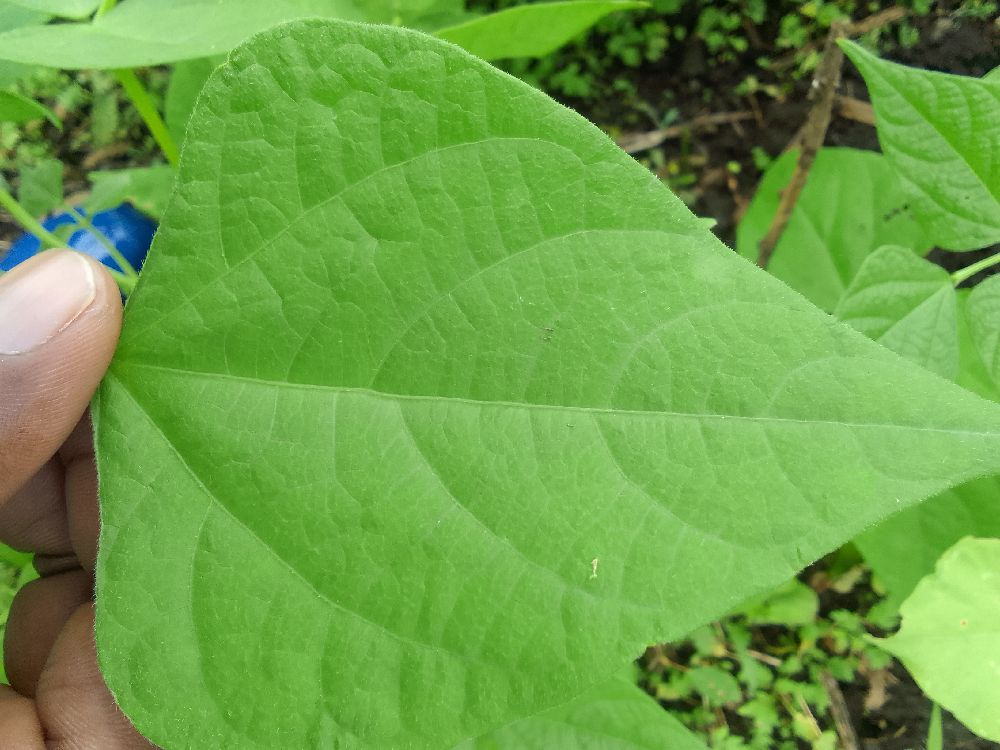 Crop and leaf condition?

common bean, healthy
